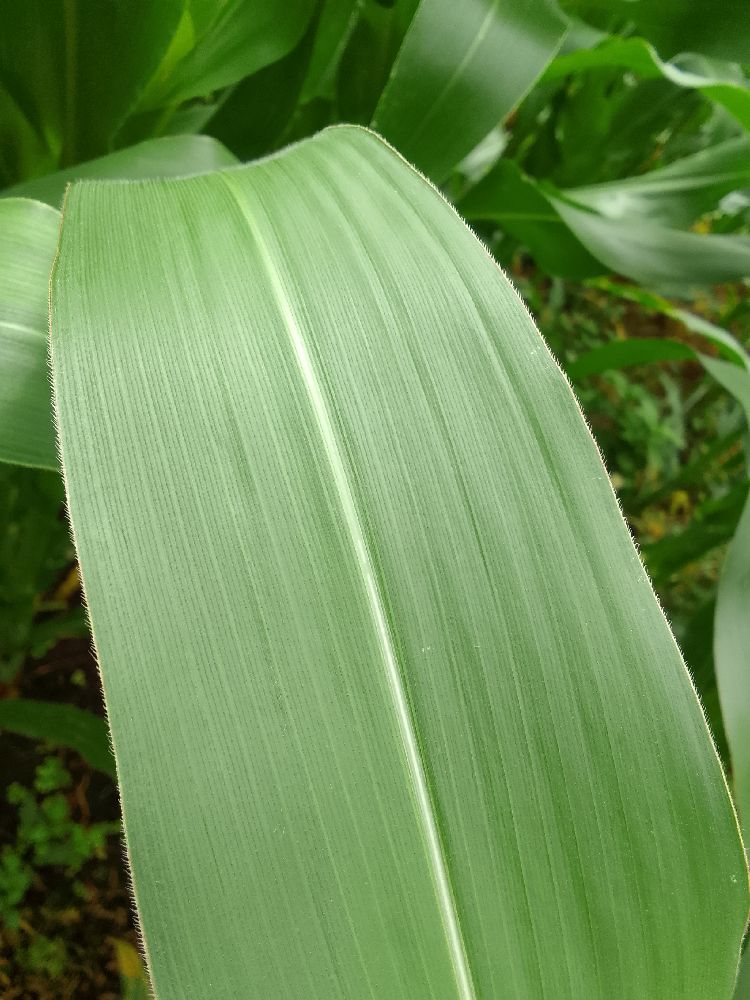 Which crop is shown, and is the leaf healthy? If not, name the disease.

maize, healthy
